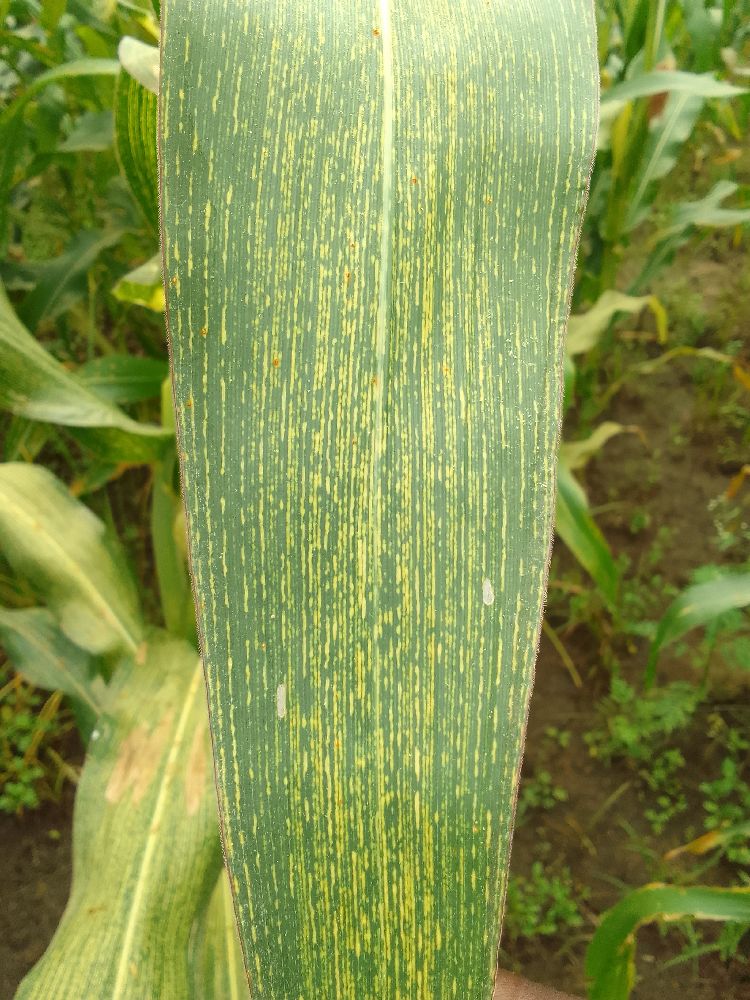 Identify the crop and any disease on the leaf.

maize, maize streak virus
